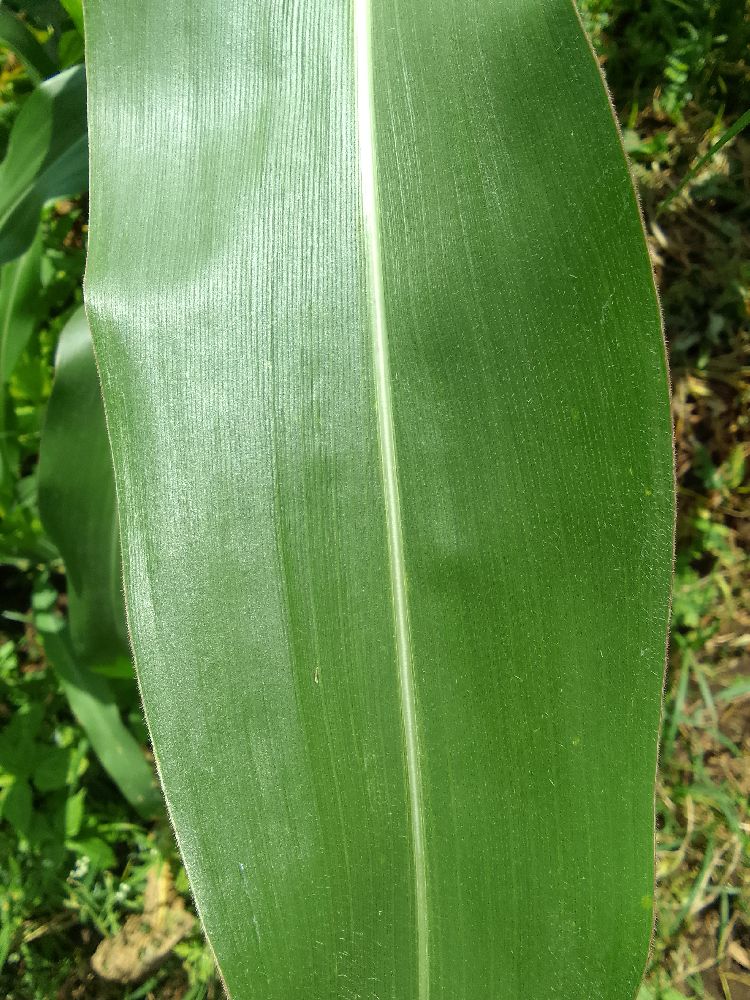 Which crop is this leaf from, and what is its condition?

maize, healthy
